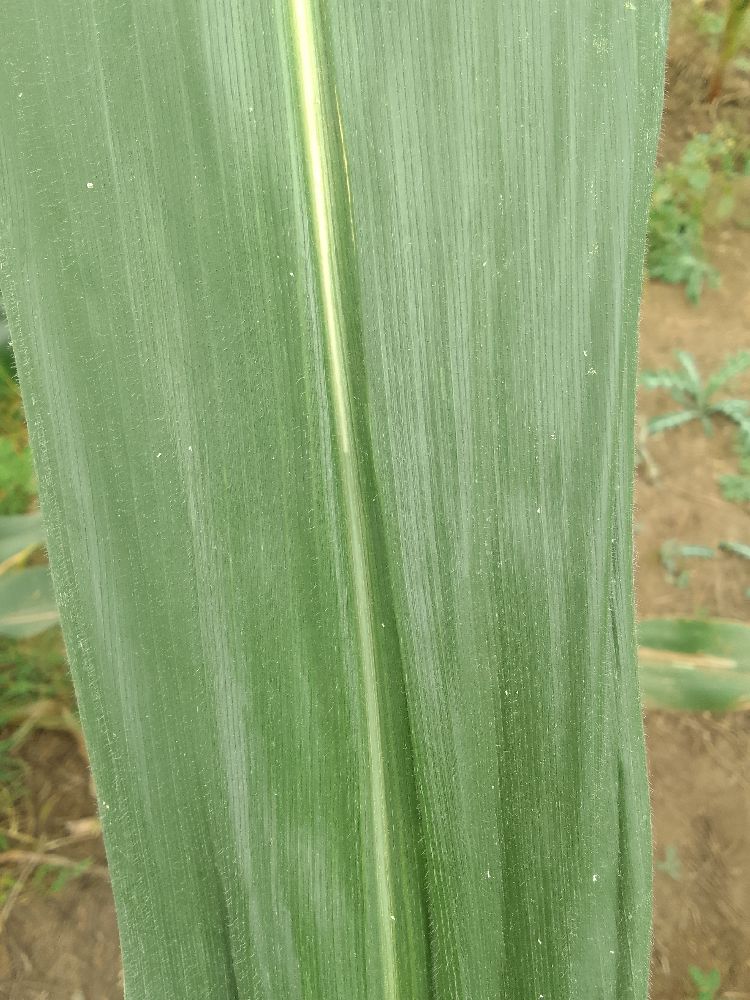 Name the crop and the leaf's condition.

maize, healthy
